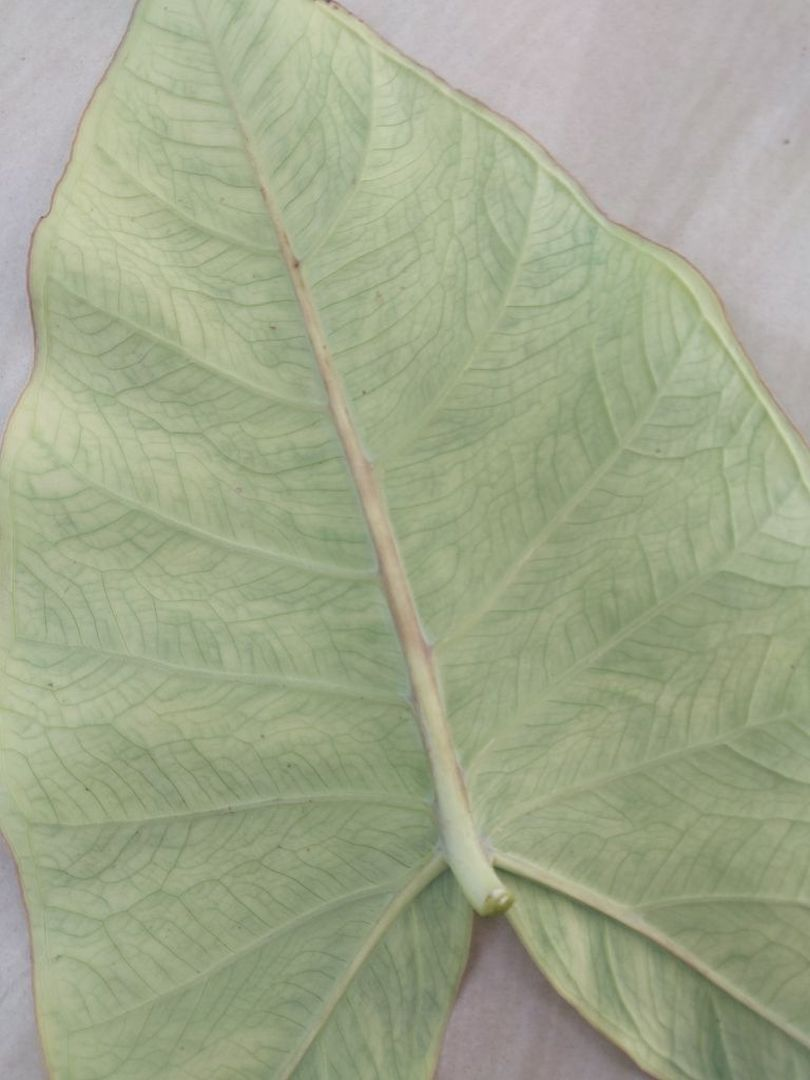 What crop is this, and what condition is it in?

taro, mosaic
